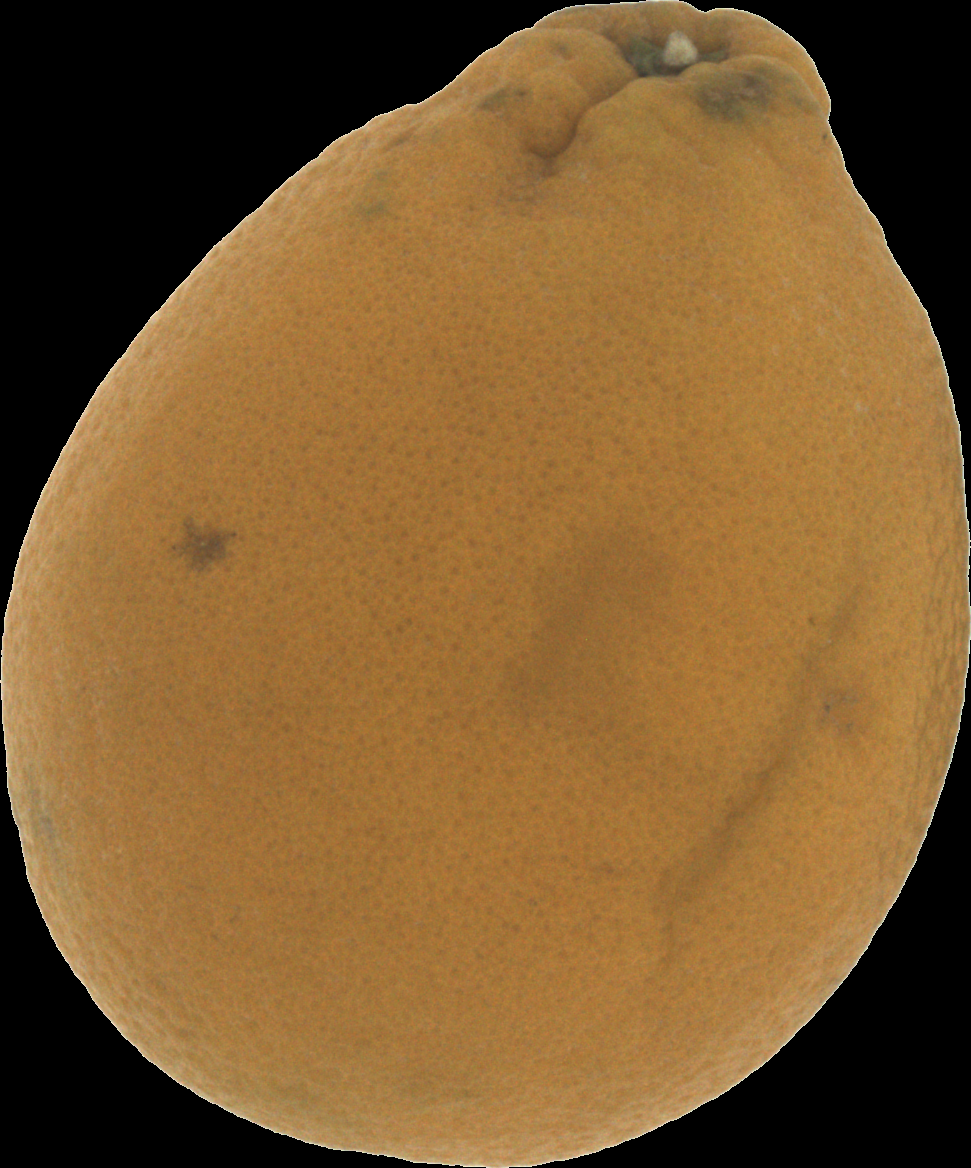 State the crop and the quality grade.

orange, bad
